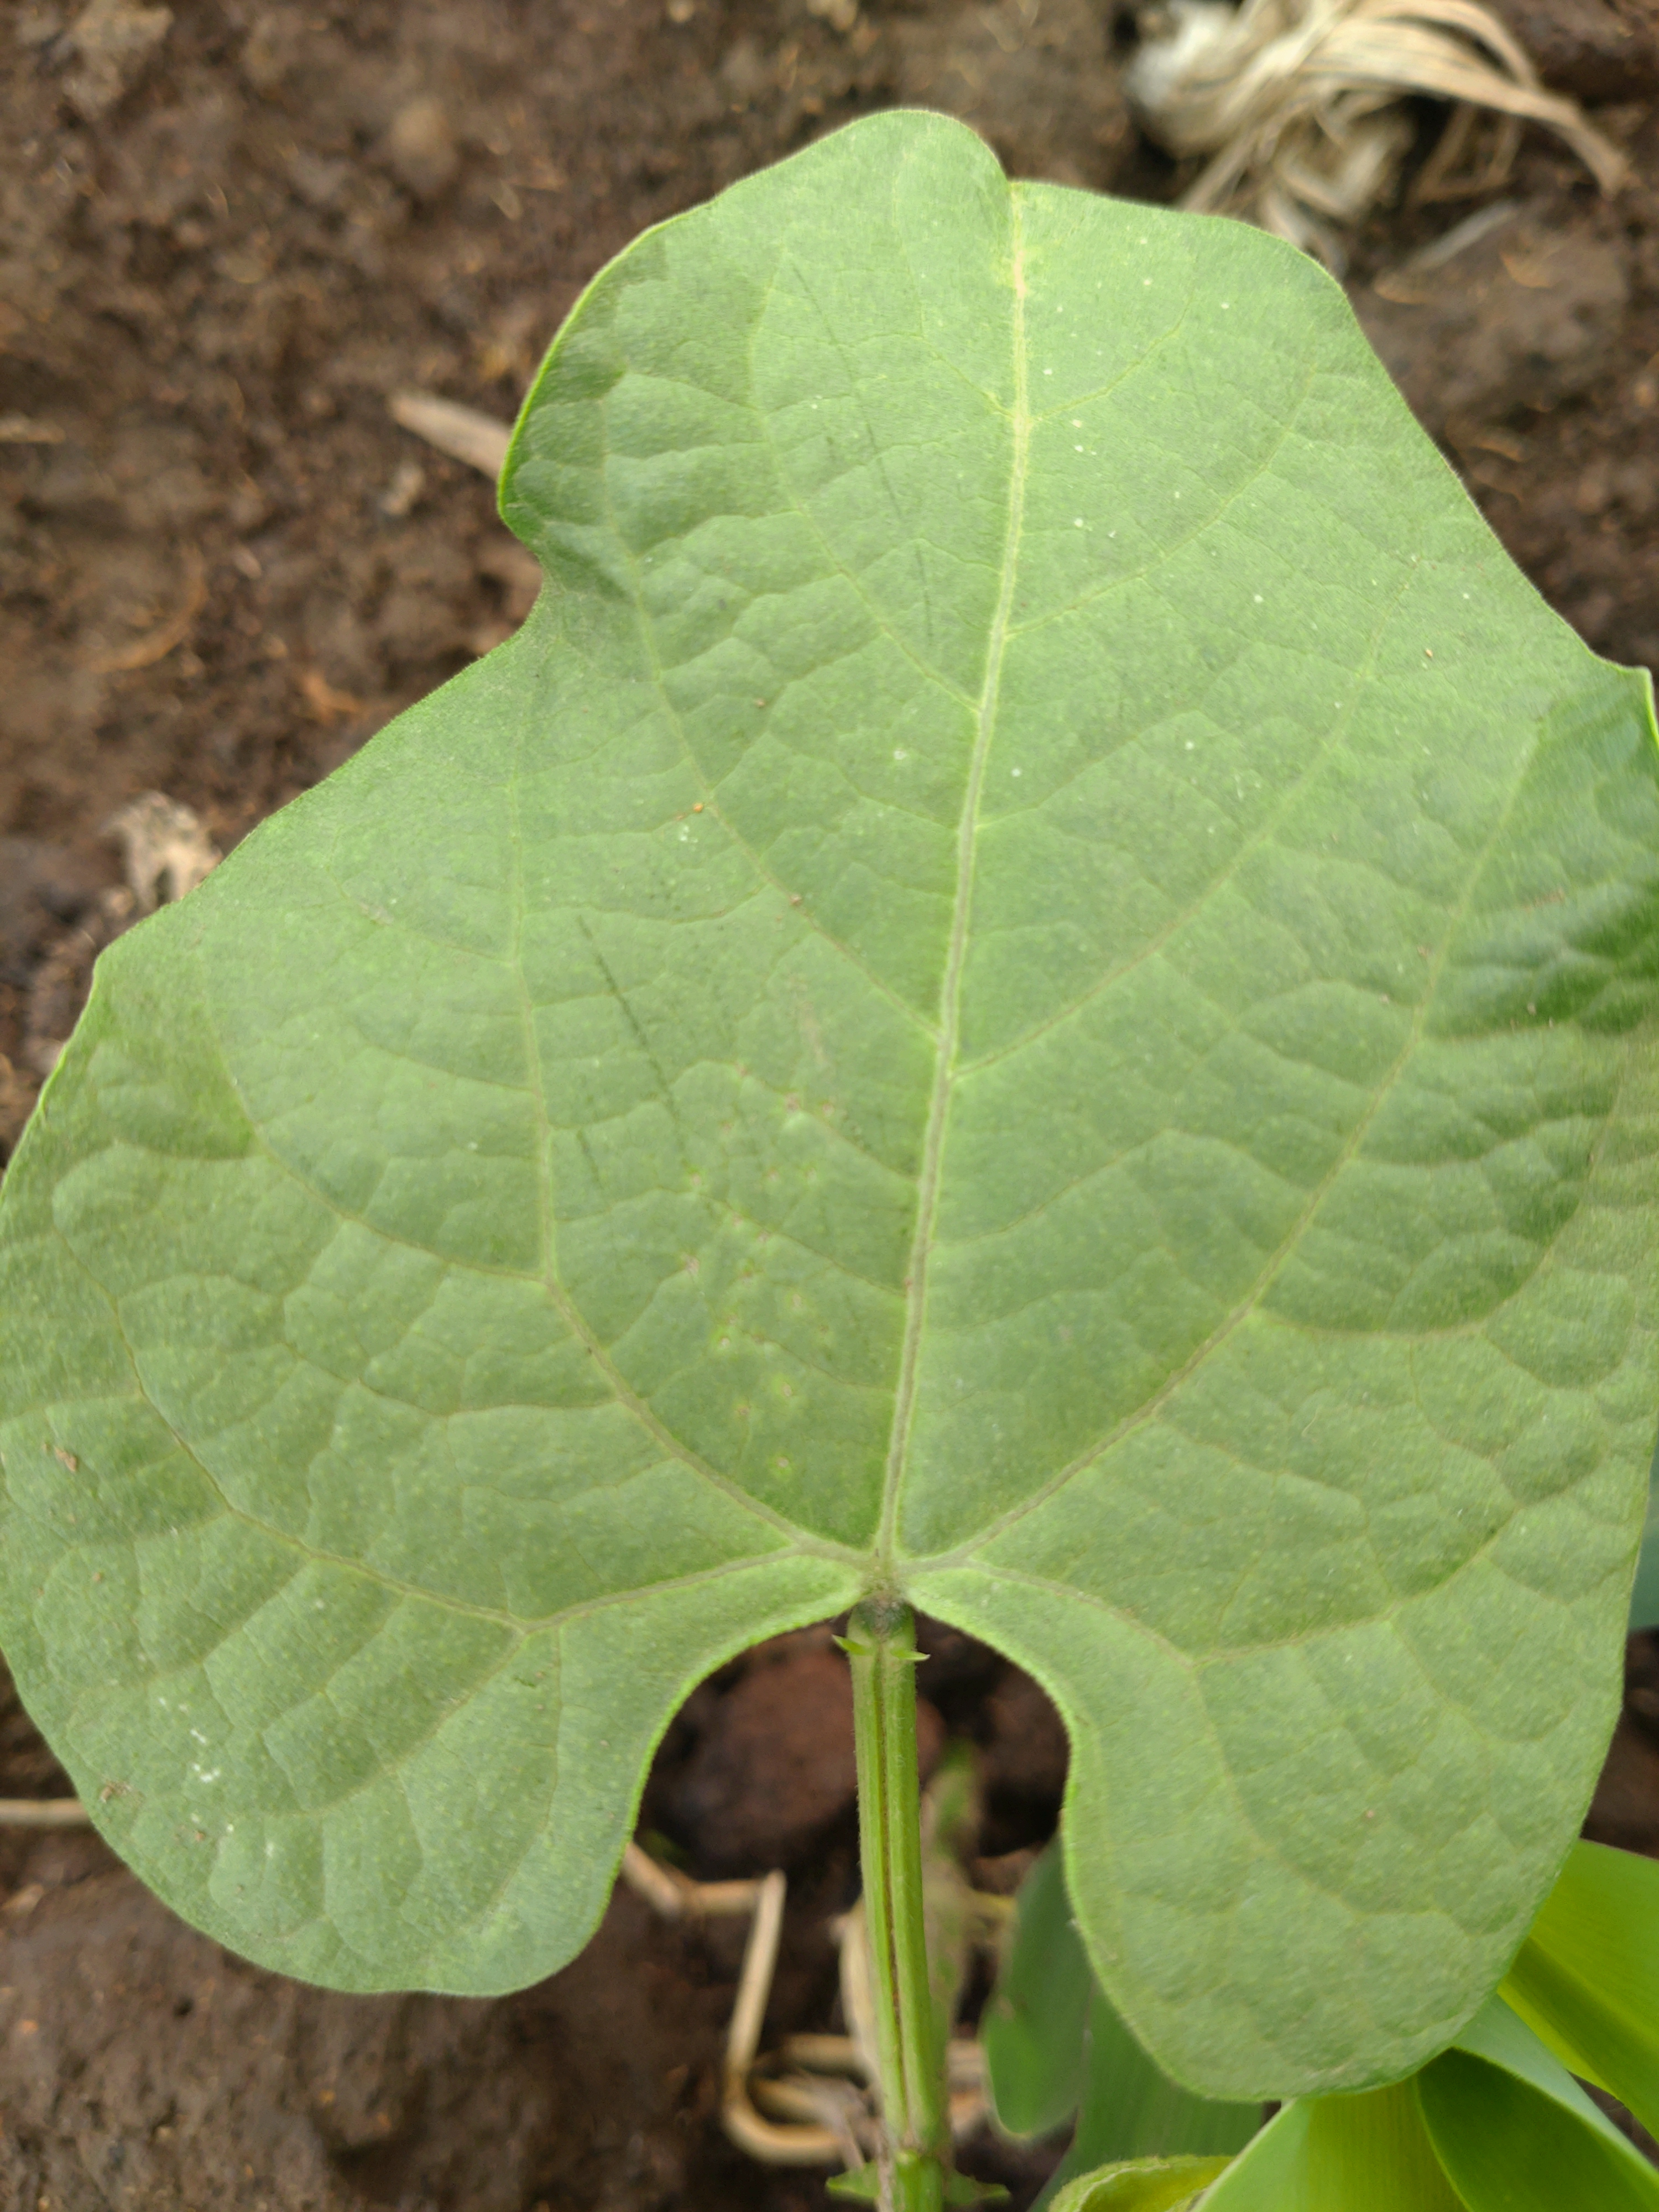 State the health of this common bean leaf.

healthy
